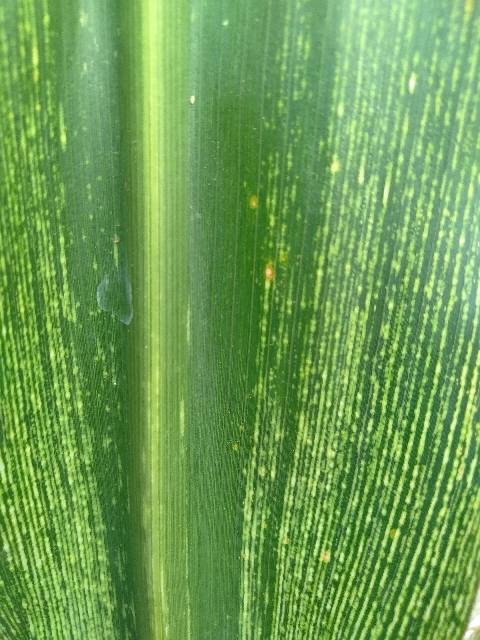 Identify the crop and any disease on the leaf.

maize, maize streak virus
